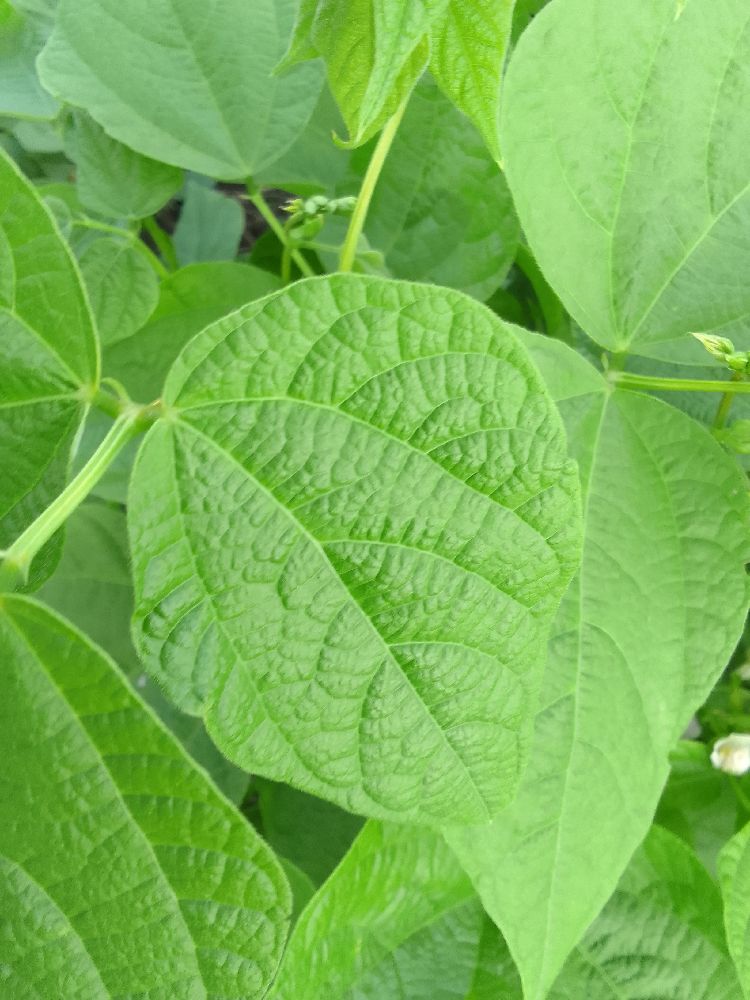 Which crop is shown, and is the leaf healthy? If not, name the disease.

common bean, healthy
